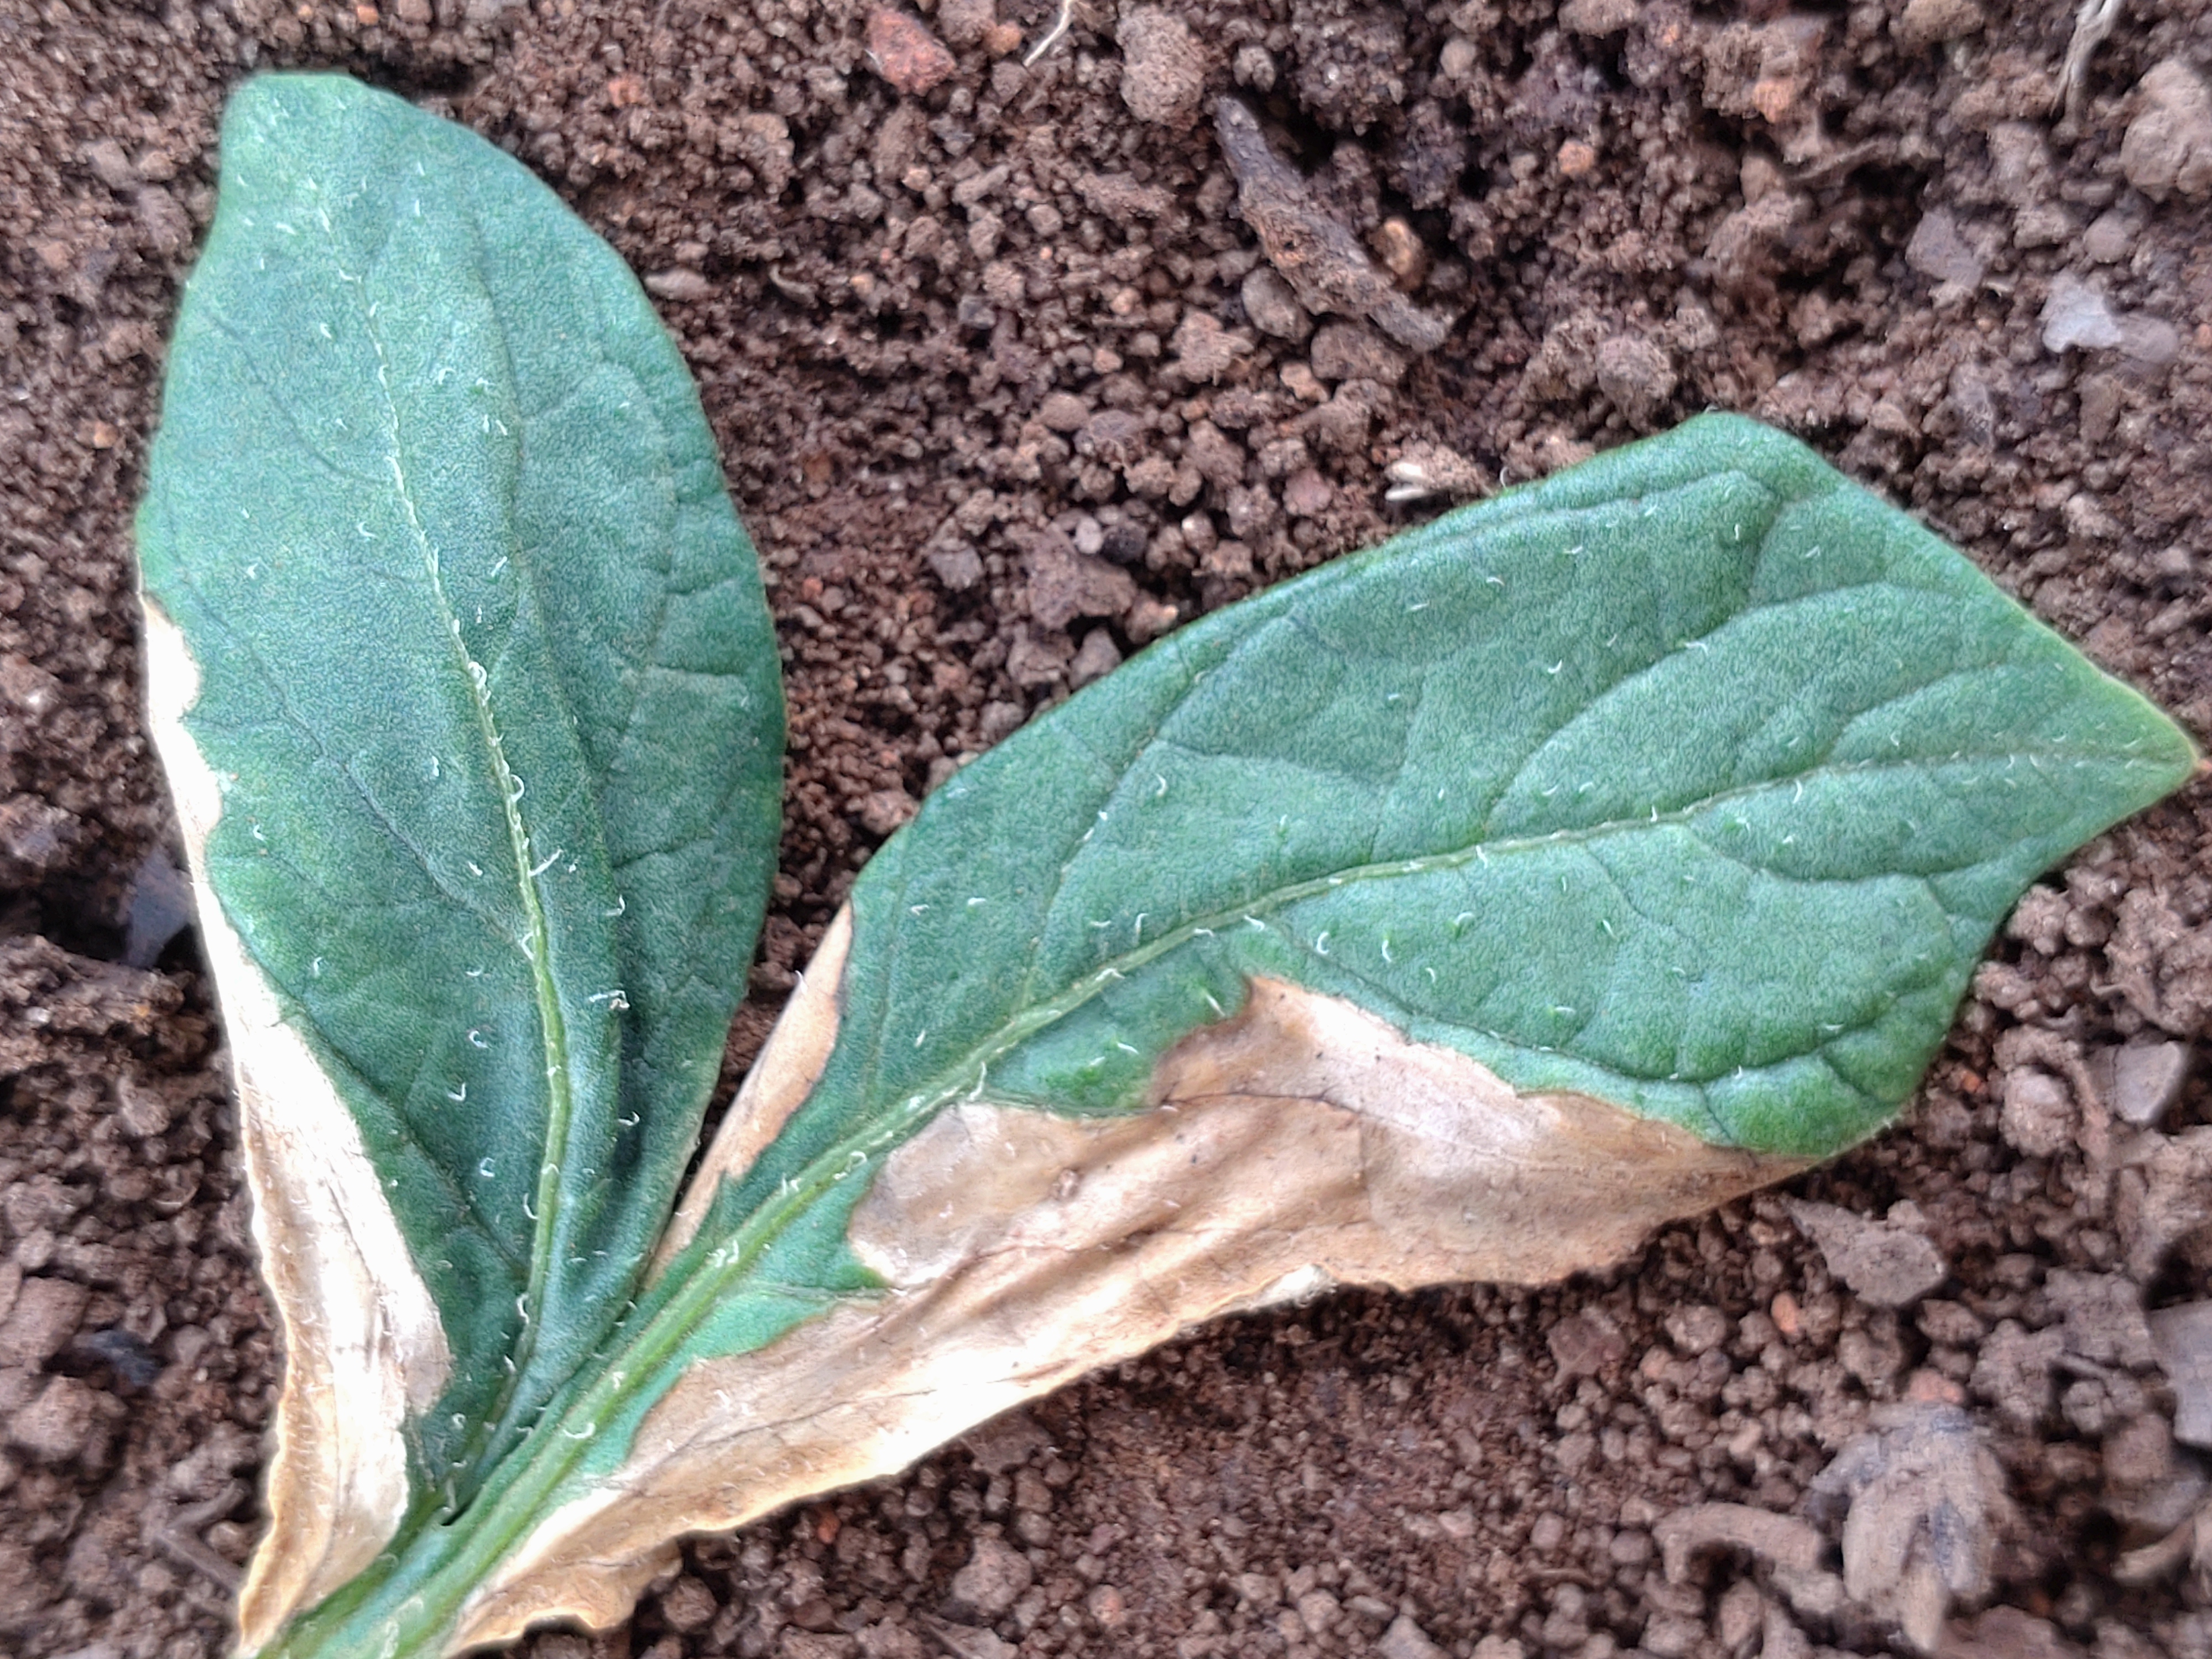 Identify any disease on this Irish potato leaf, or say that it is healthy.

early blight
